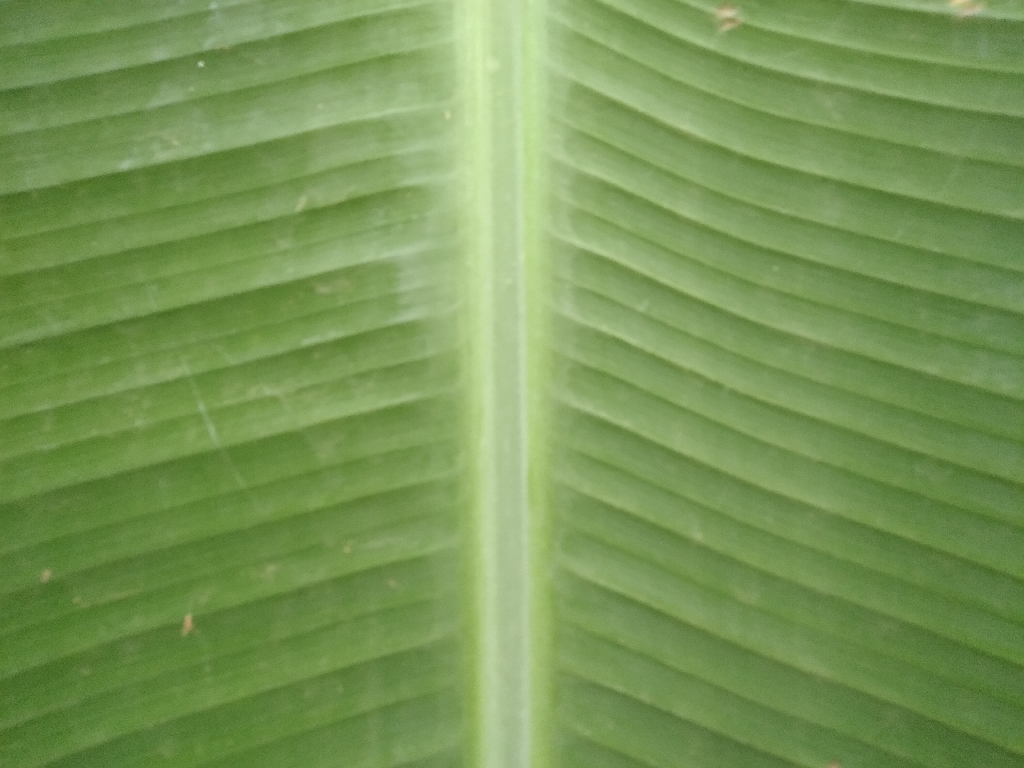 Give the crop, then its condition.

banana, healthy
